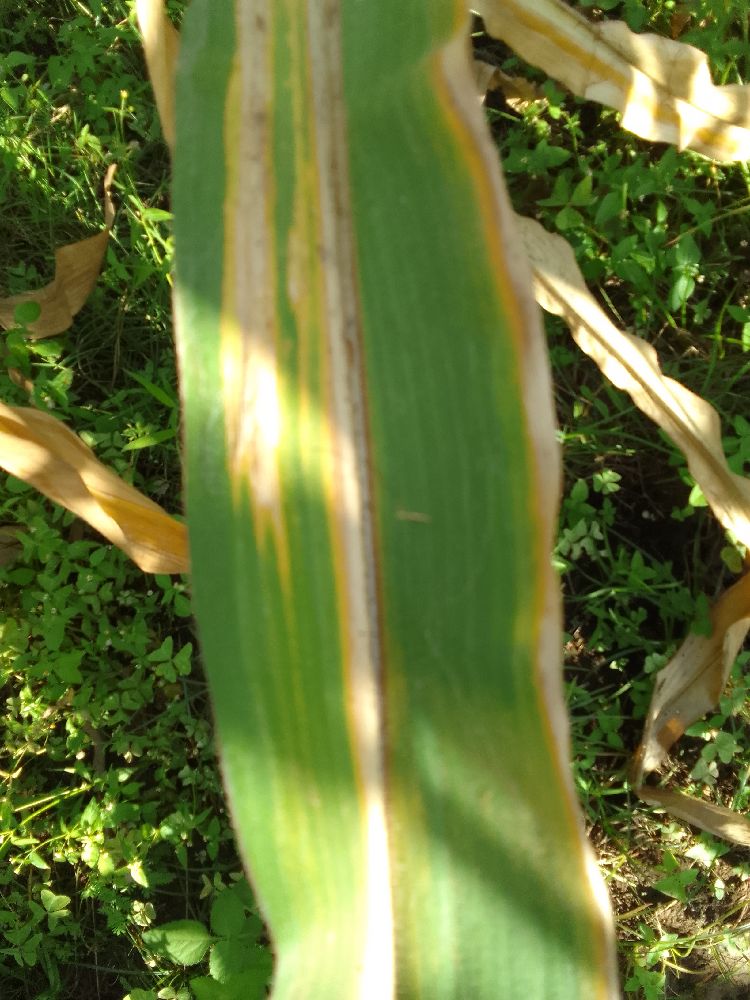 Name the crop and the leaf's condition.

maize, maize lethal necrosis
